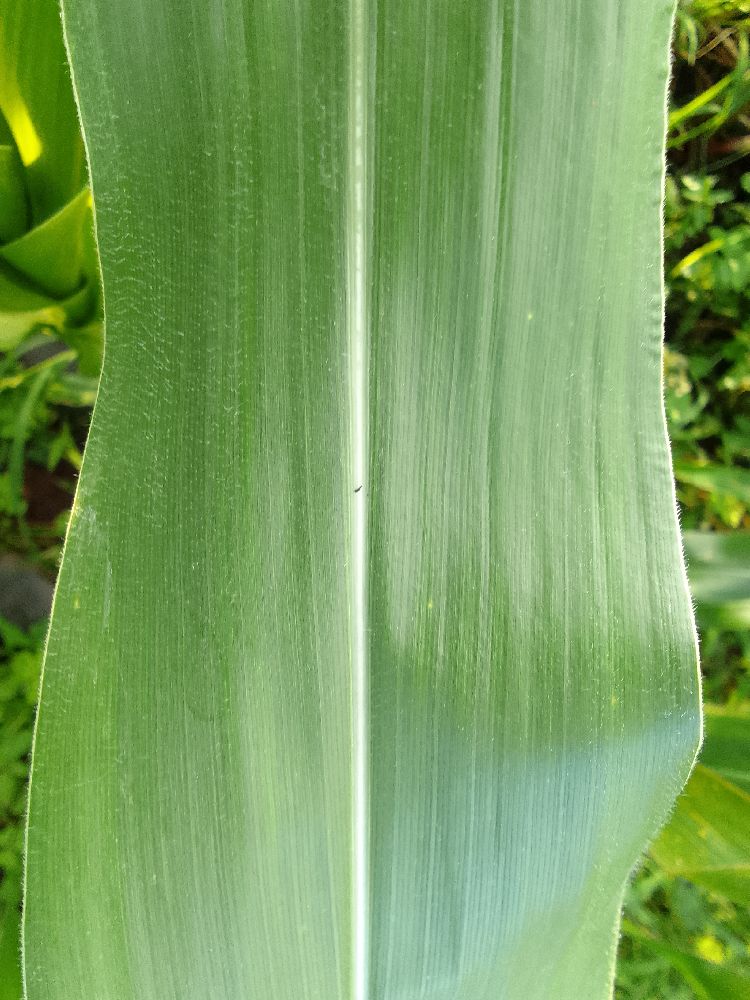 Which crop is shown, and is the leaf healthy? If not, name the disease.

maize, healthy
